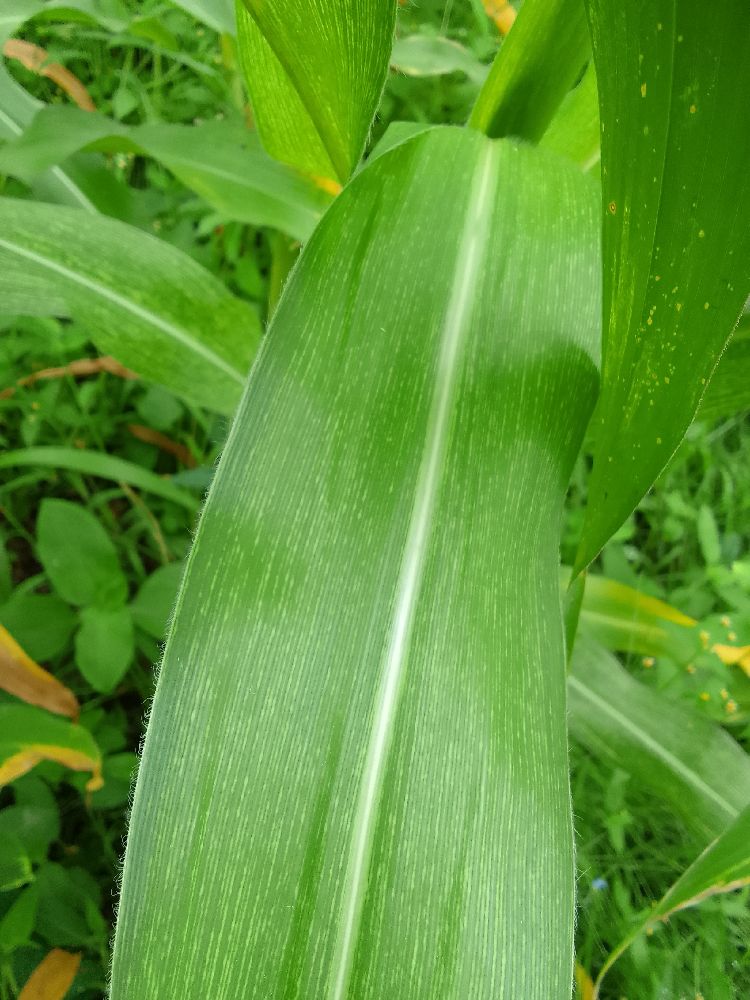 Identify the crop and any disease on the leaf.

maize, maize streak virus
